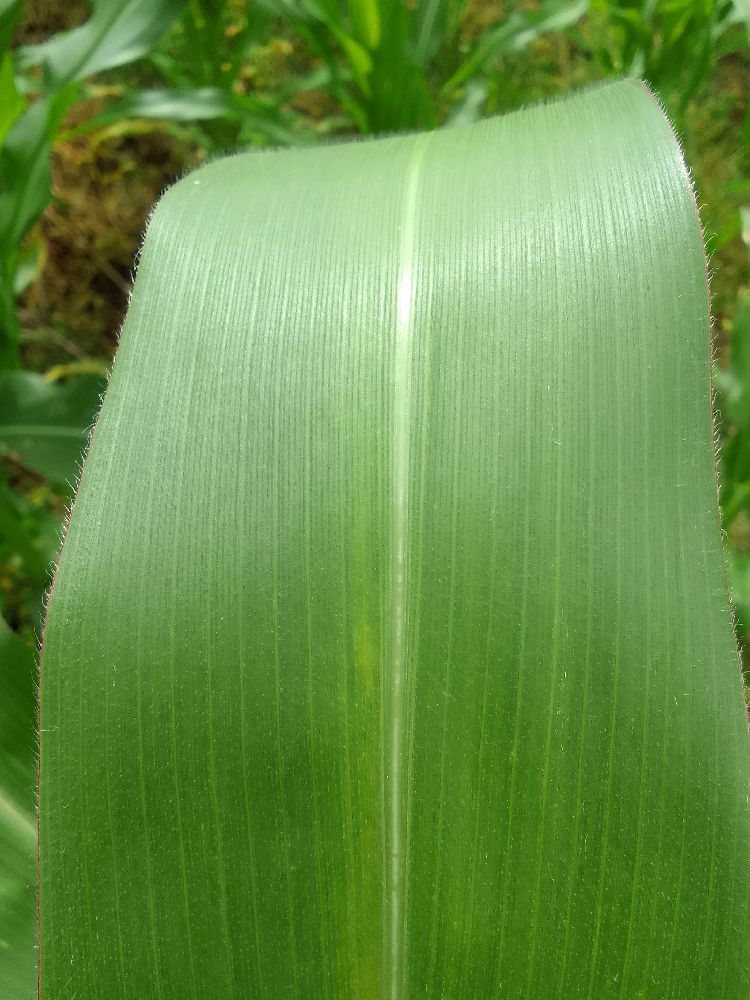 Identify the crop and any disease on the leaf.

maize, healthy
